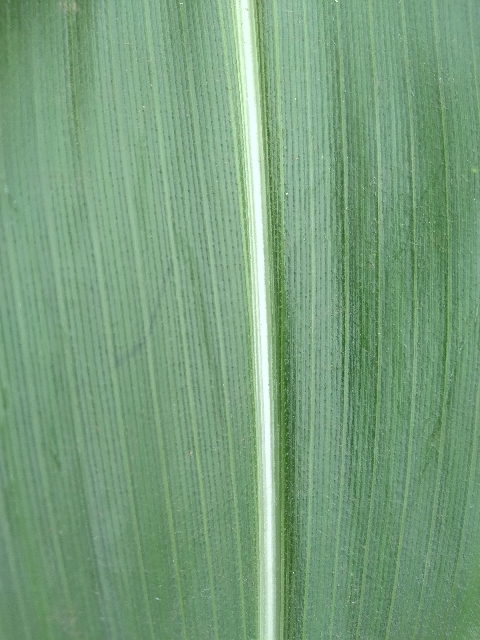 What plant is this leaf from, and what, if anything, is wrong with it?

maize, healthy
